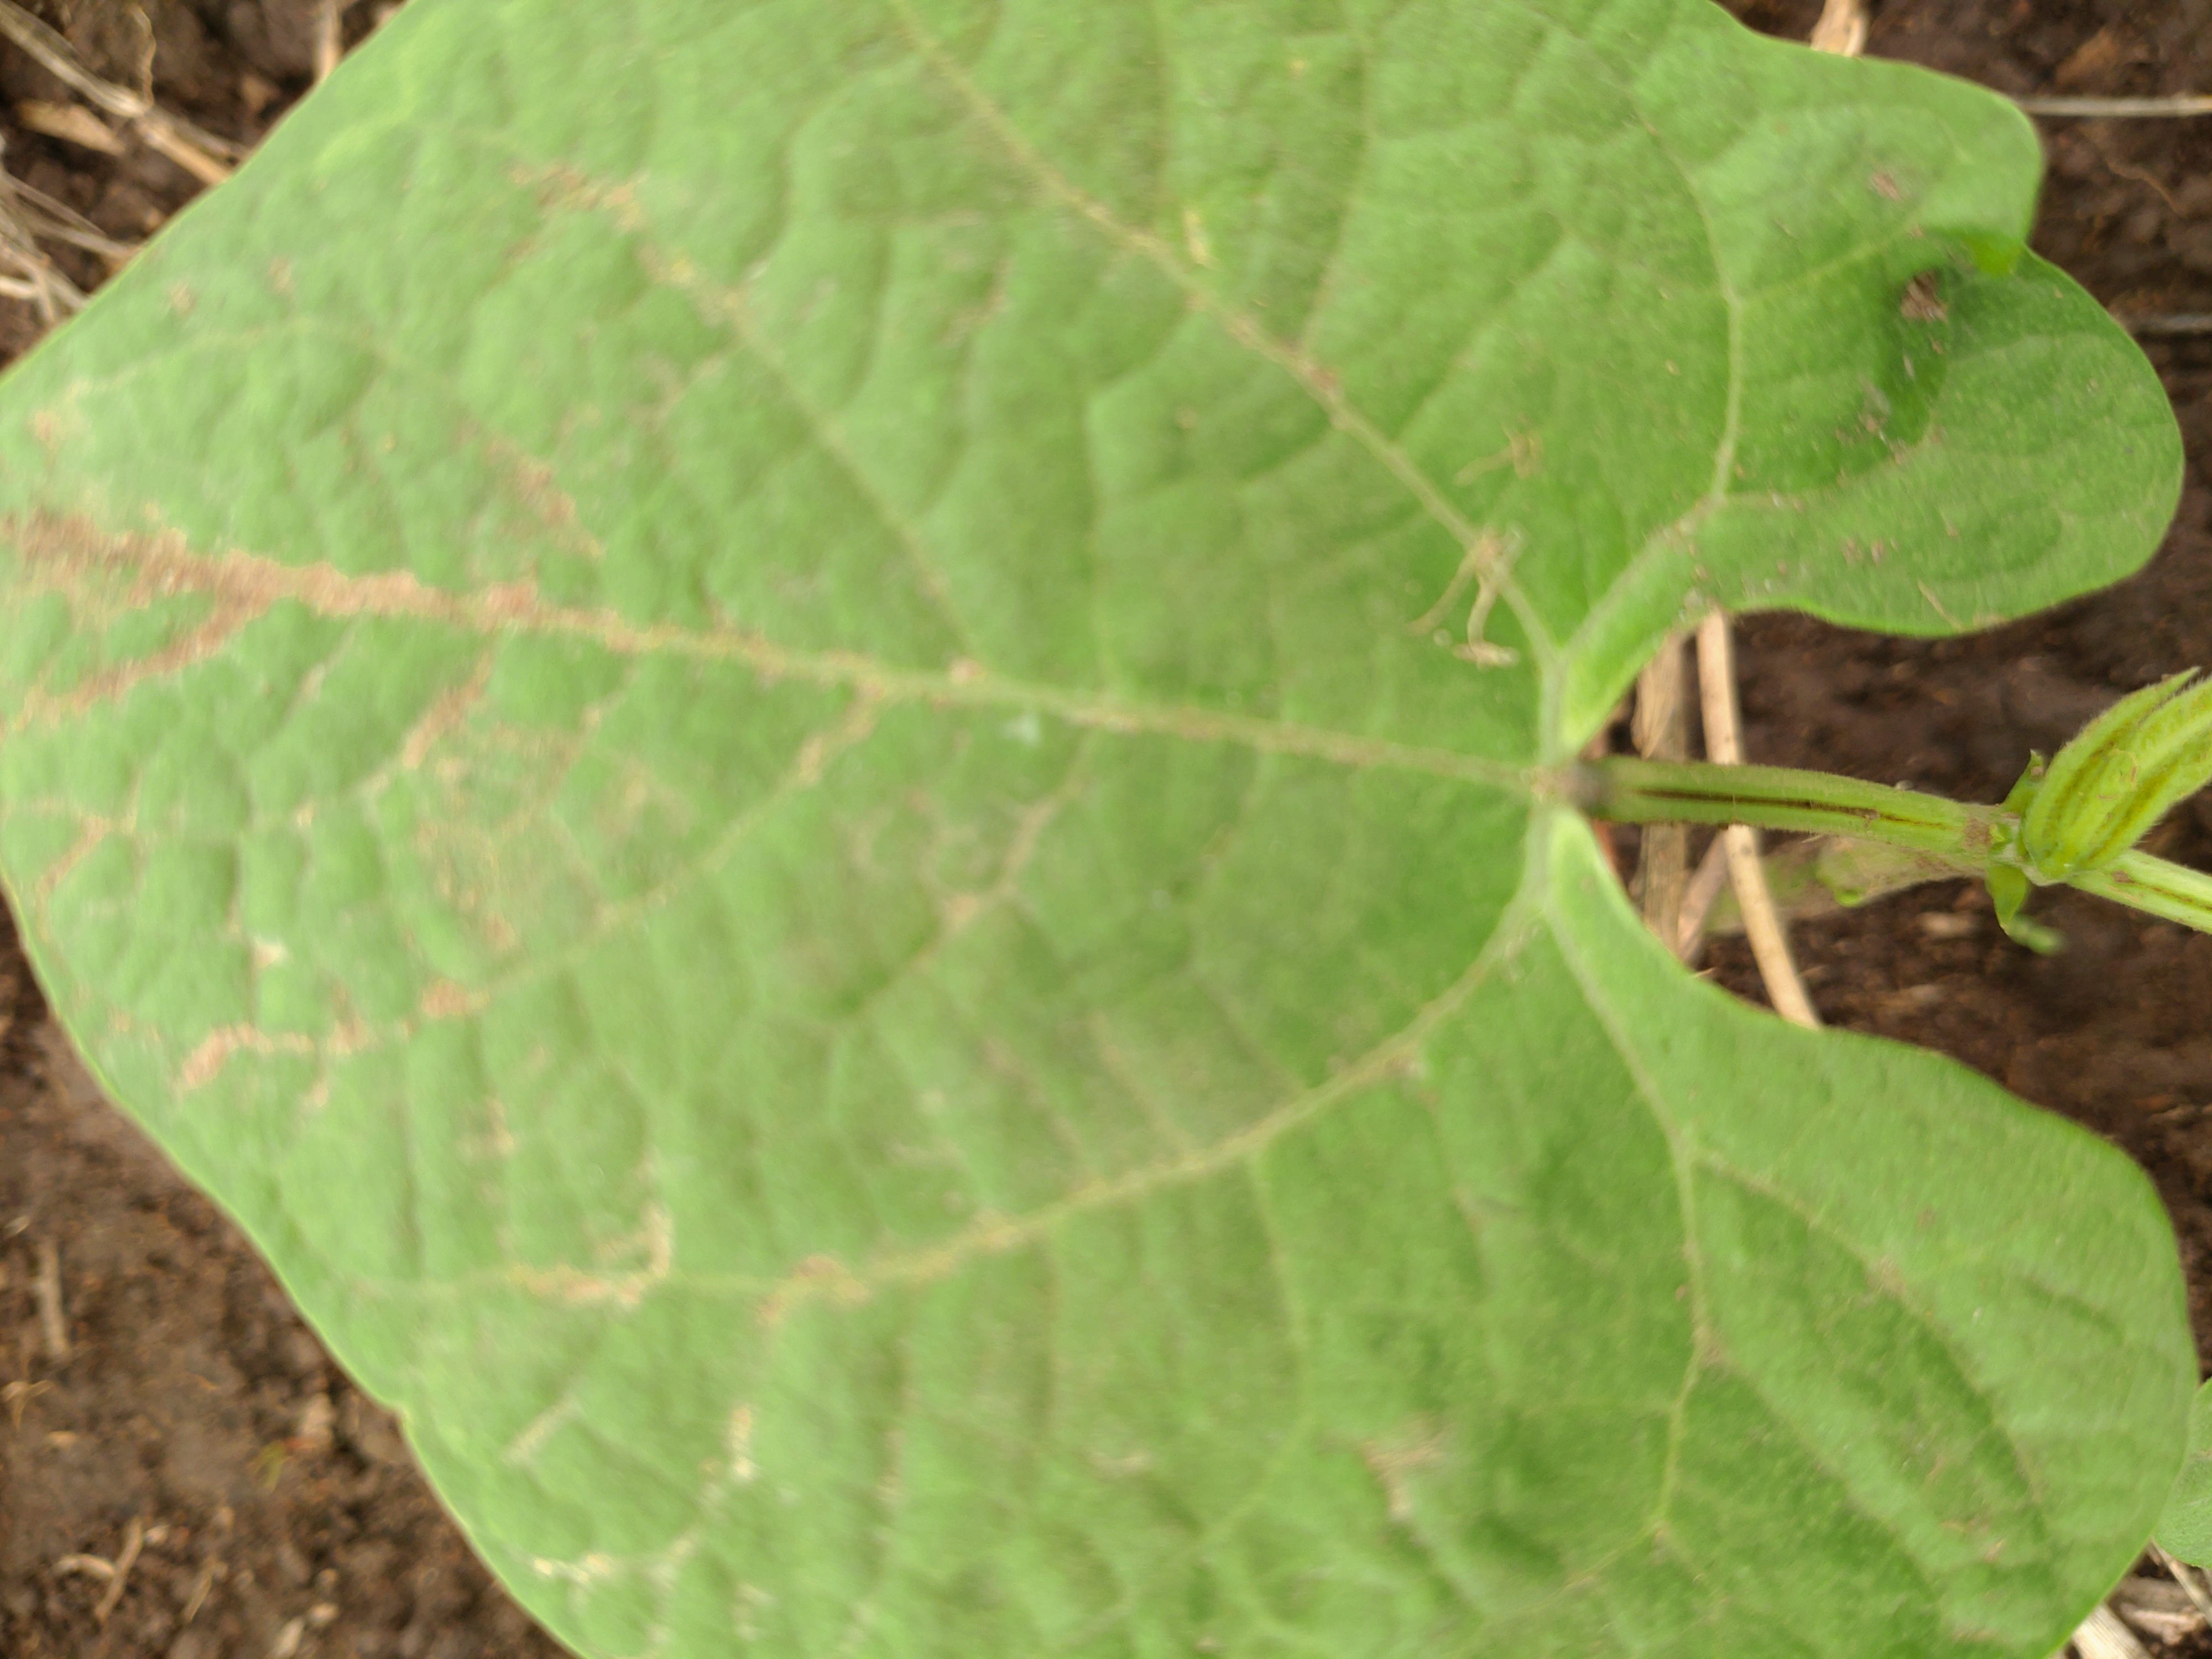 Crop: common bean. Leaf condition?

healthy
